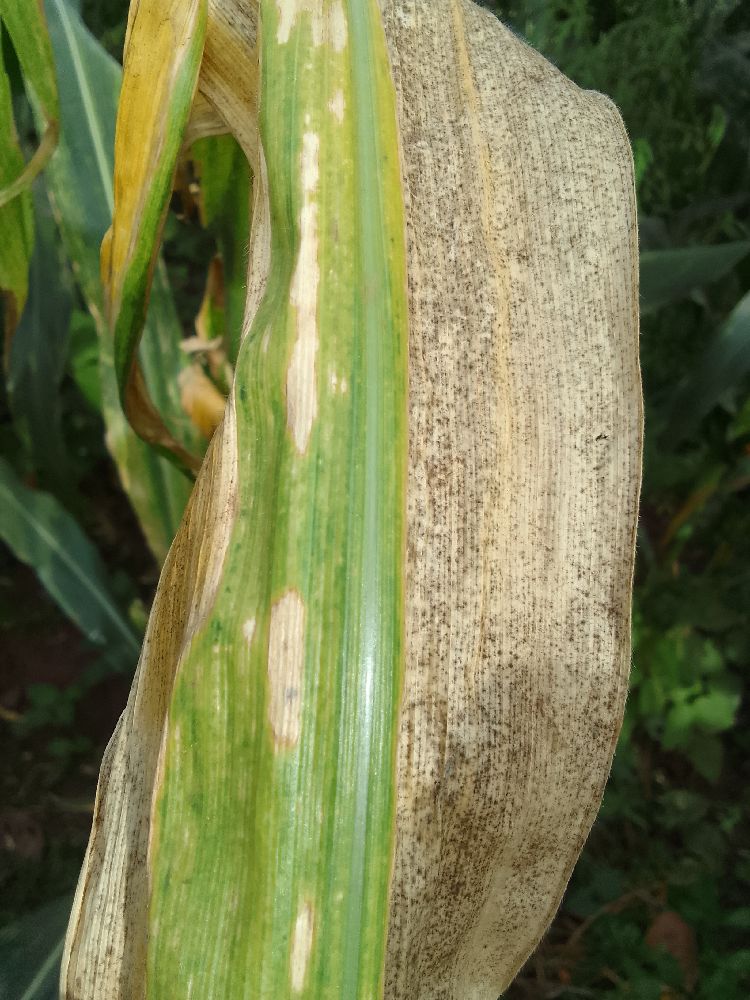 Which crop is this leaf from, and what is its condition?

maize, maize lethal necrosis
